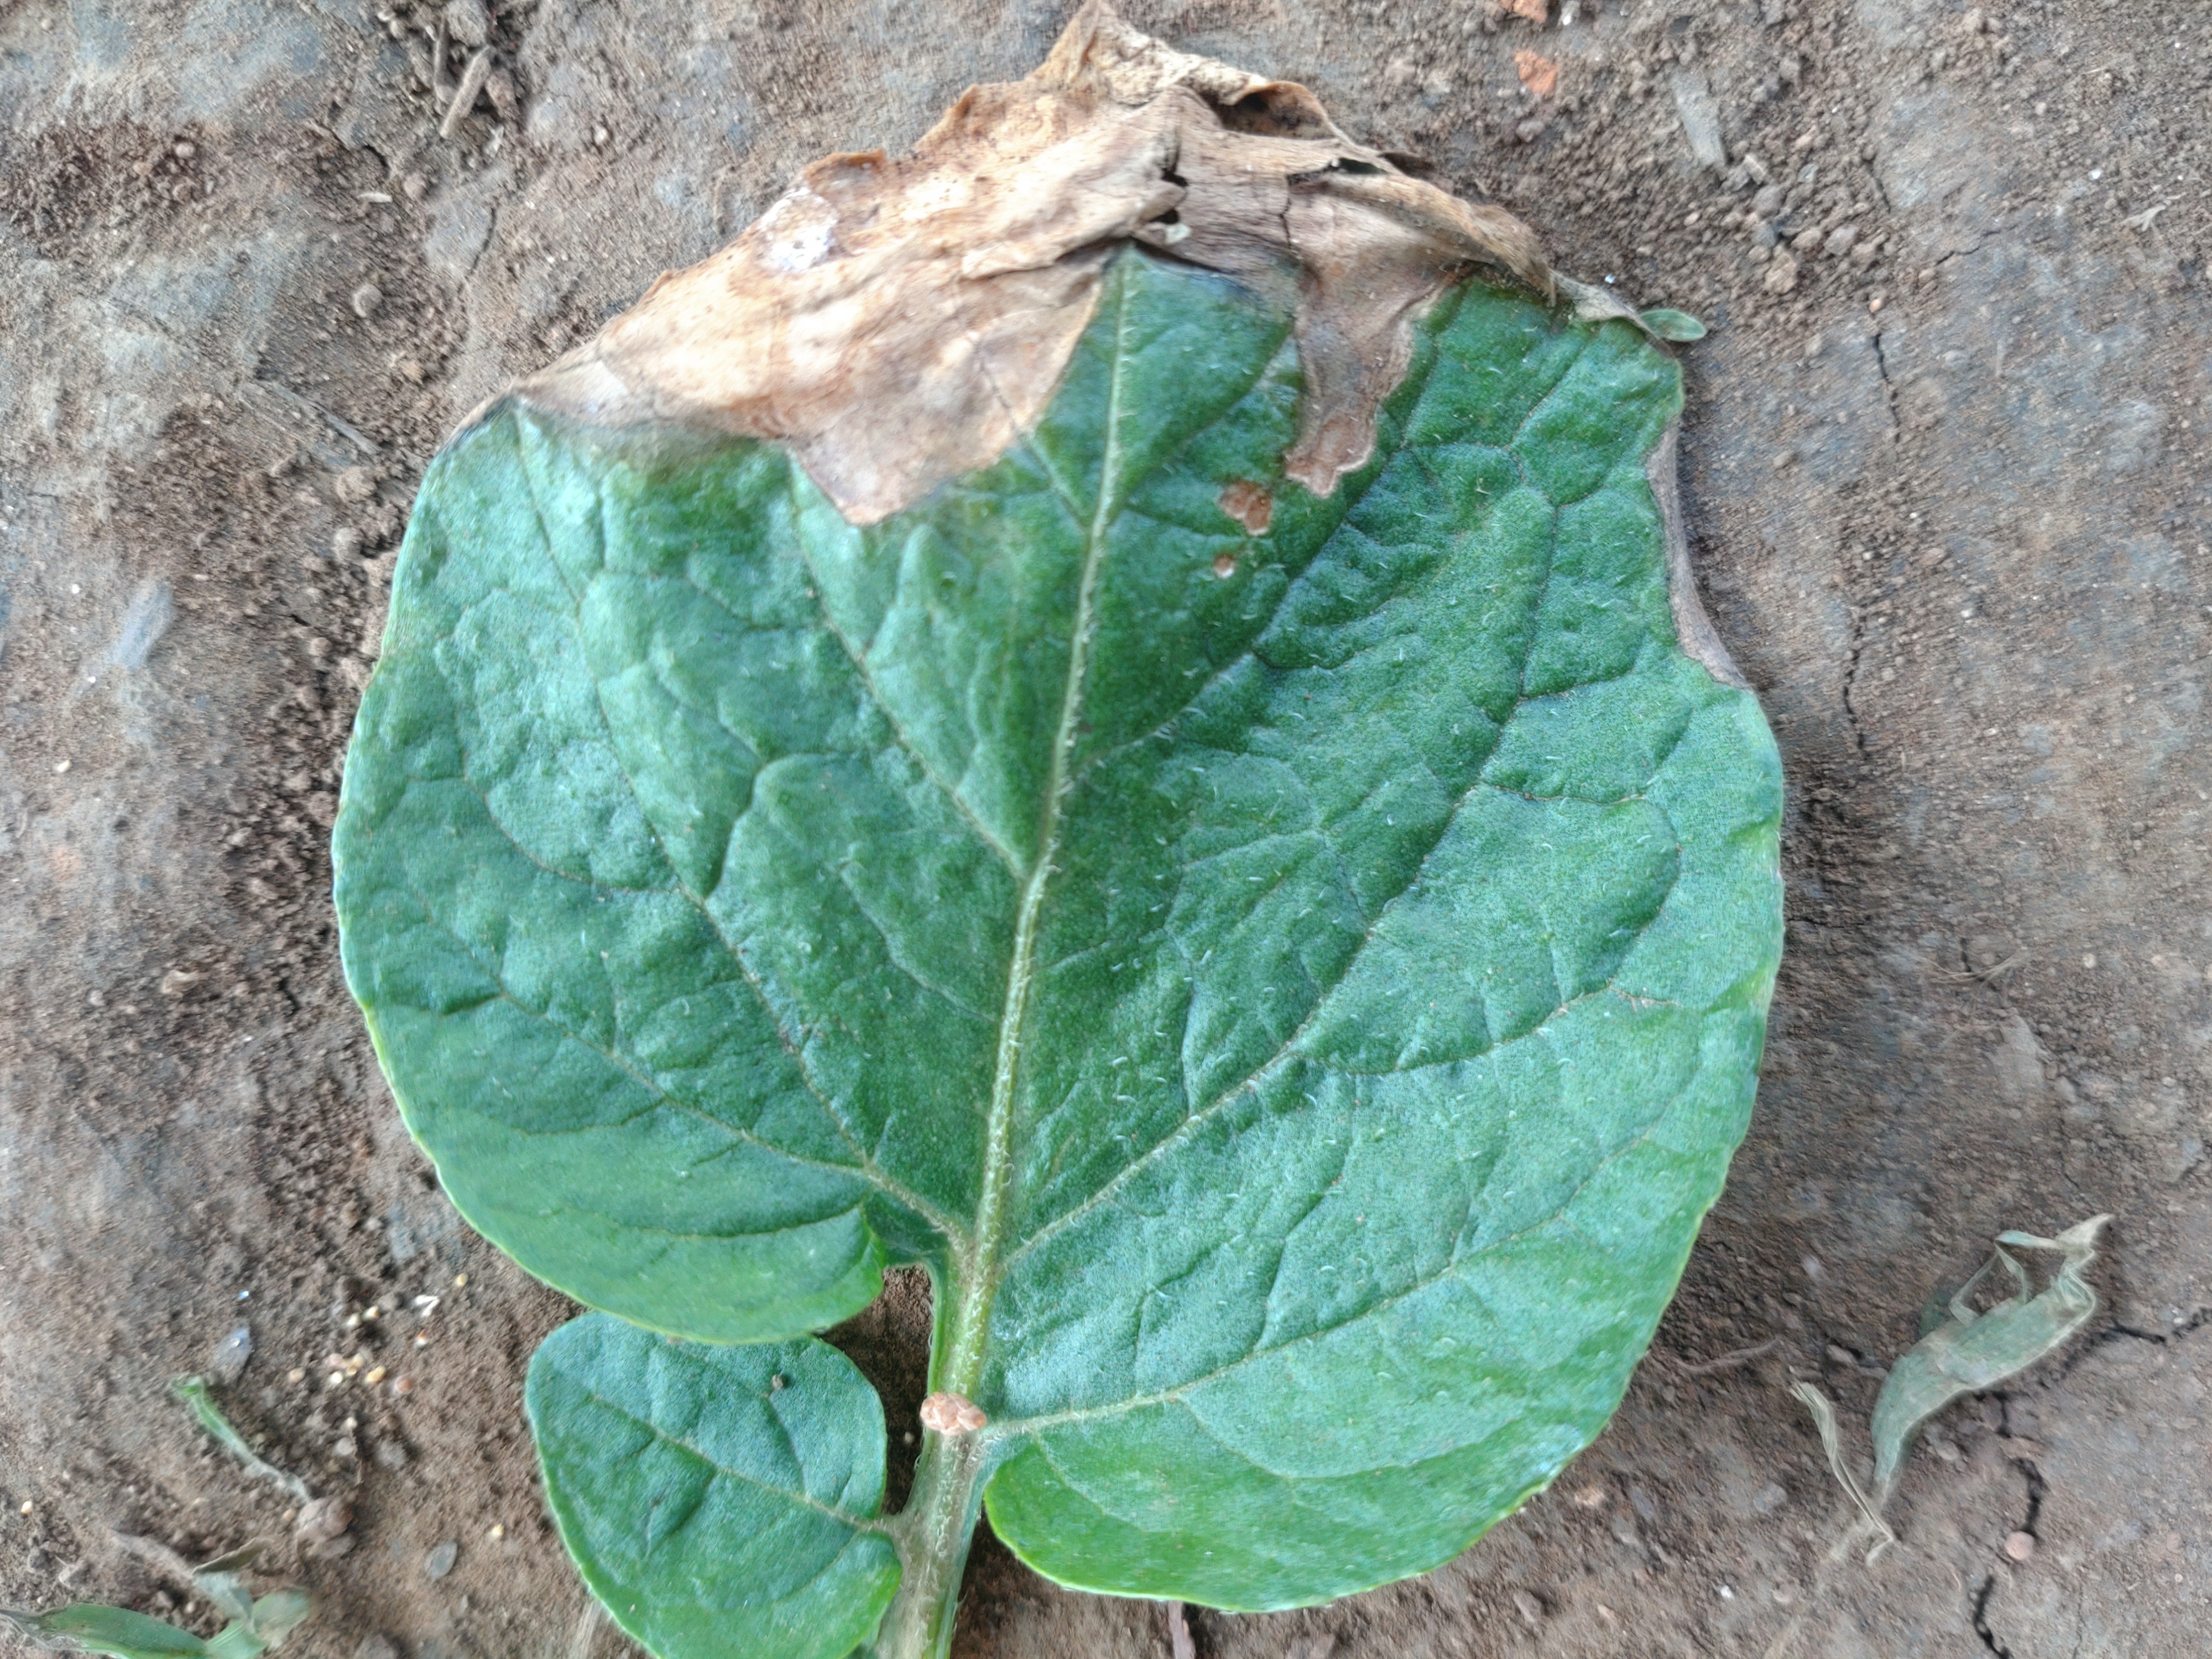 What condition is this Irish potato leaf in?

early blight
